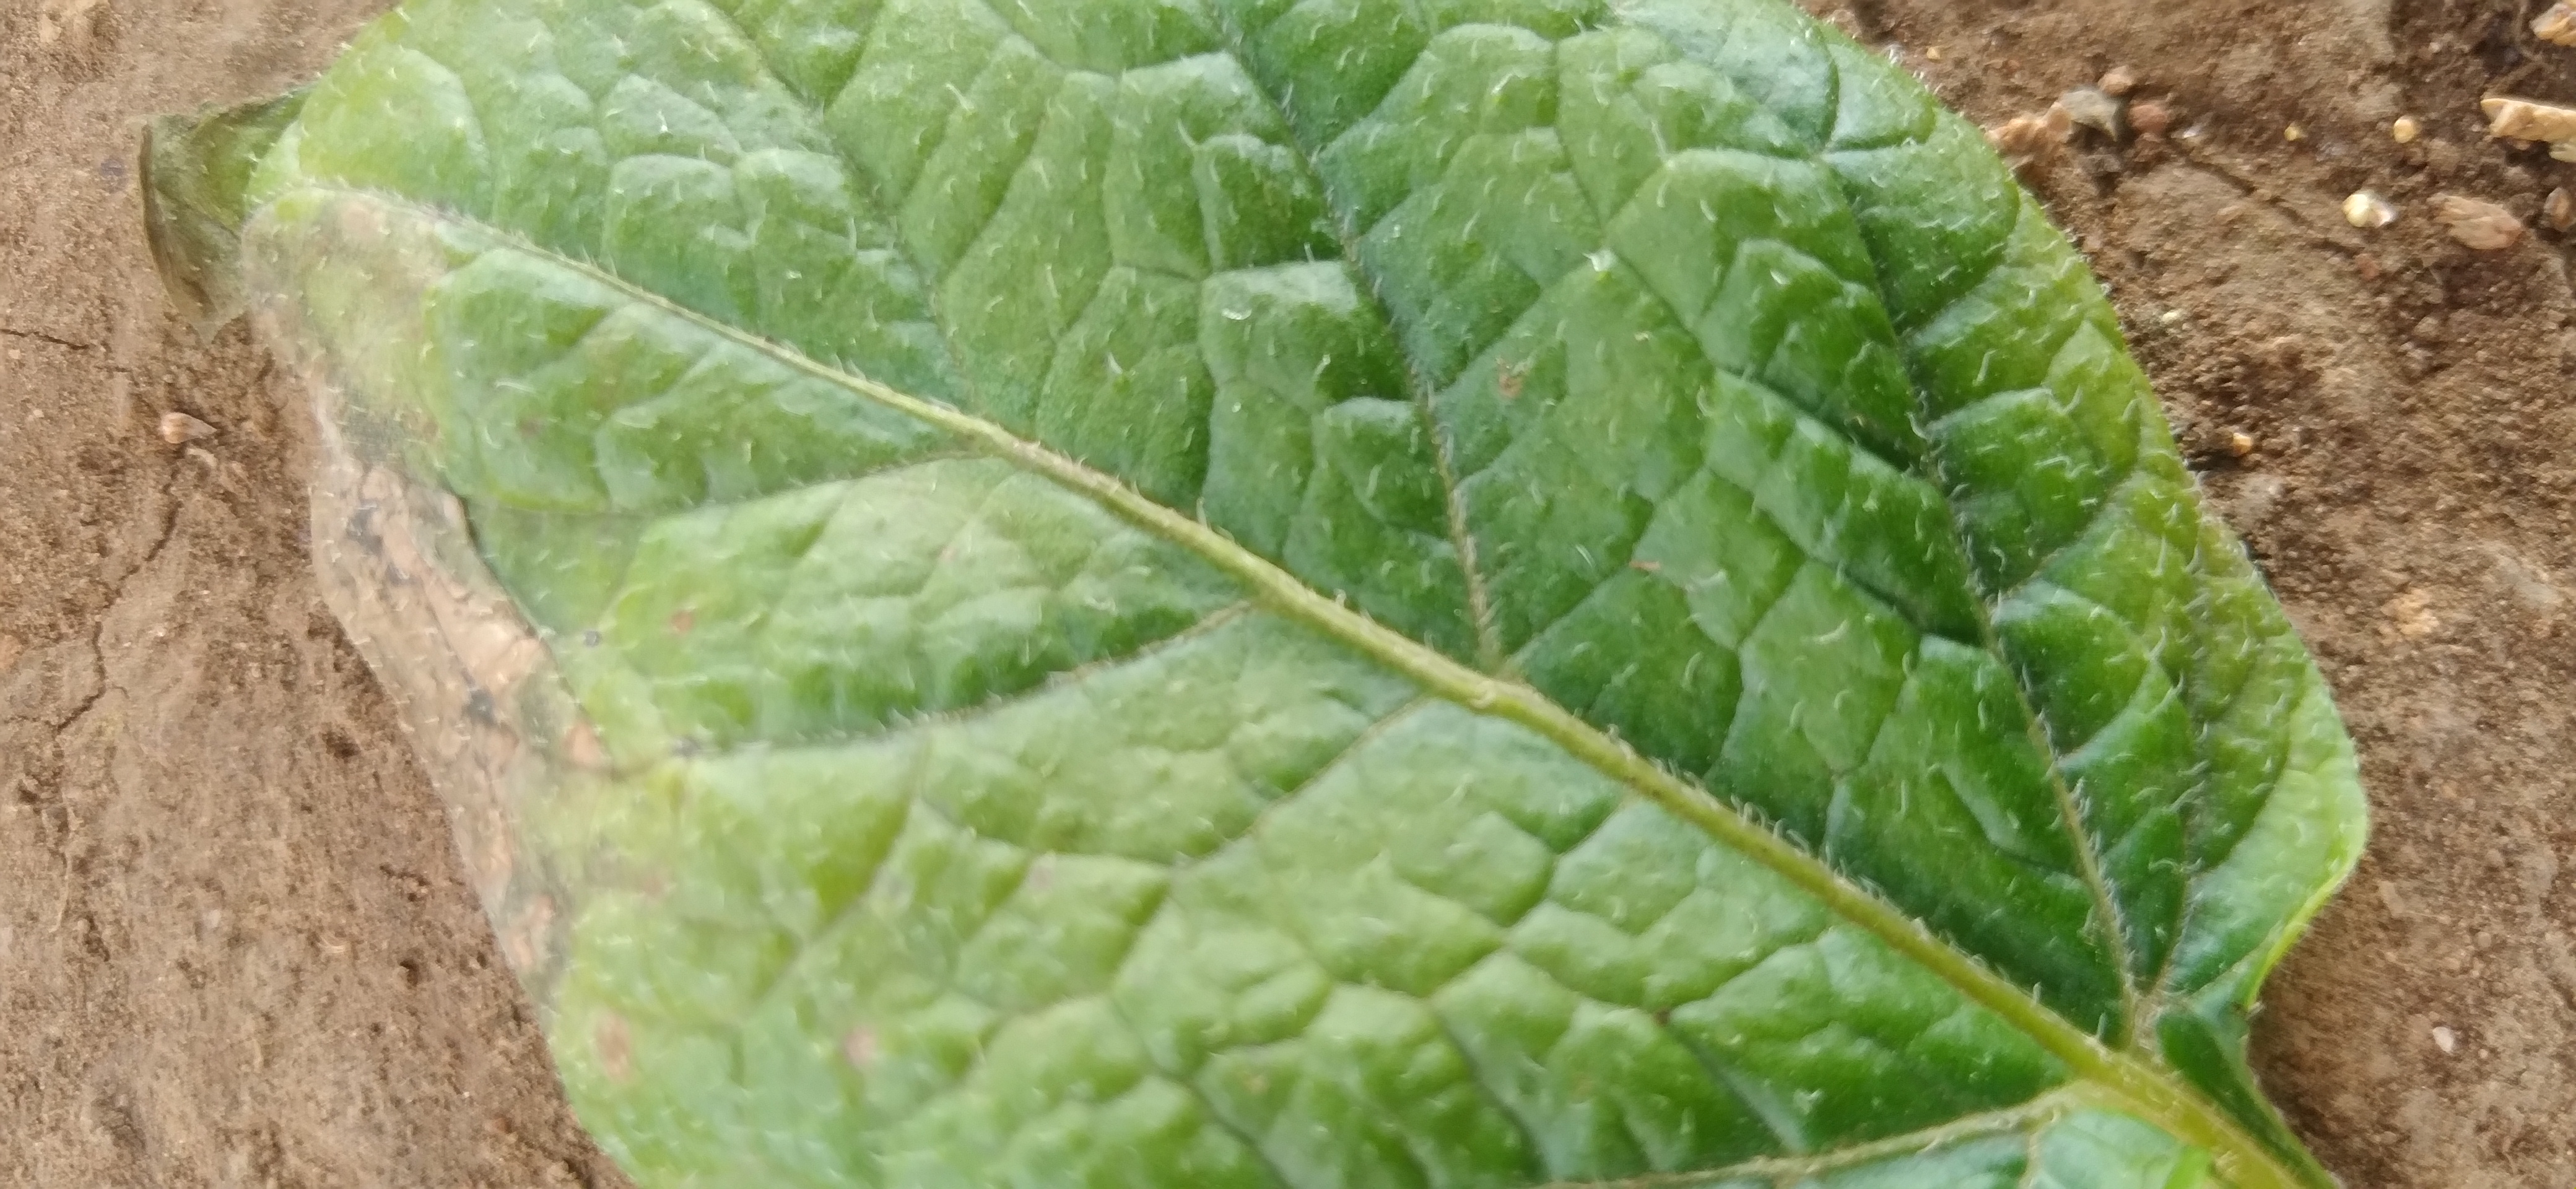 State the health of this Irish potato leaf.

early blight
